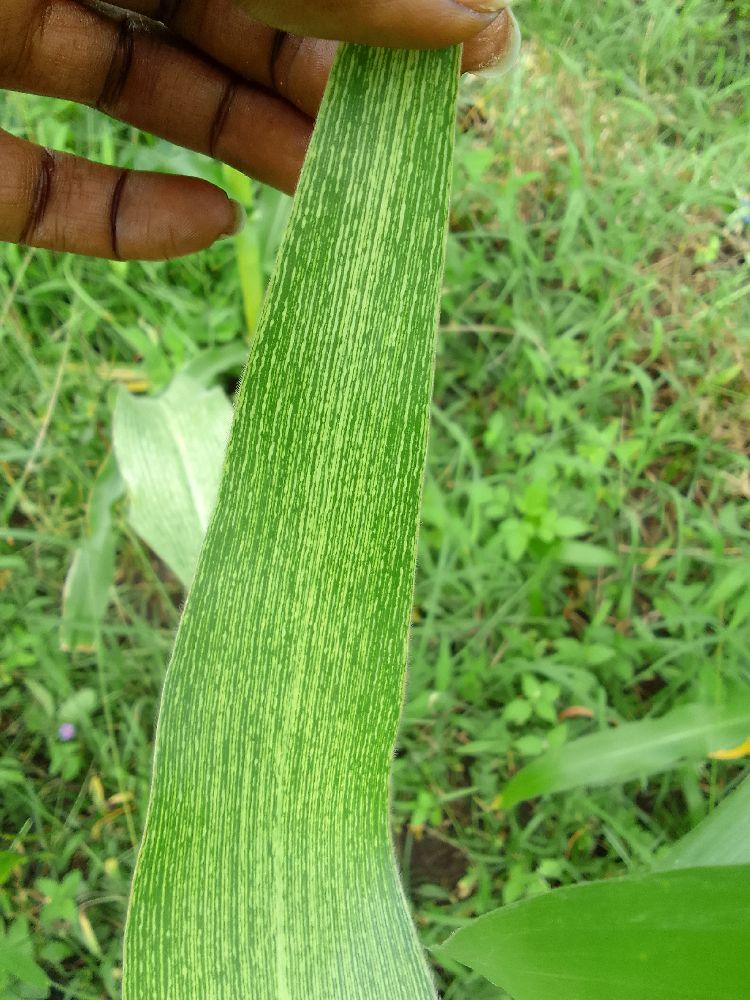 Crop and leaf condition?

maize, maize streak virus
